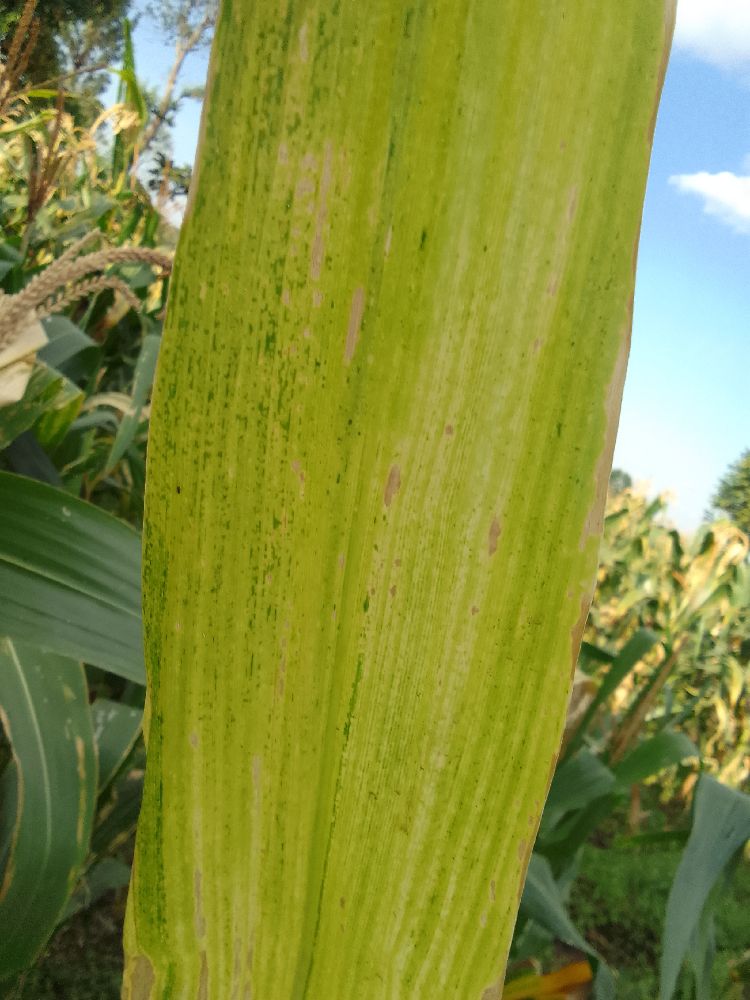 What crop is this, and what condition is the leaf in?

maize, maize lethal necrosis
